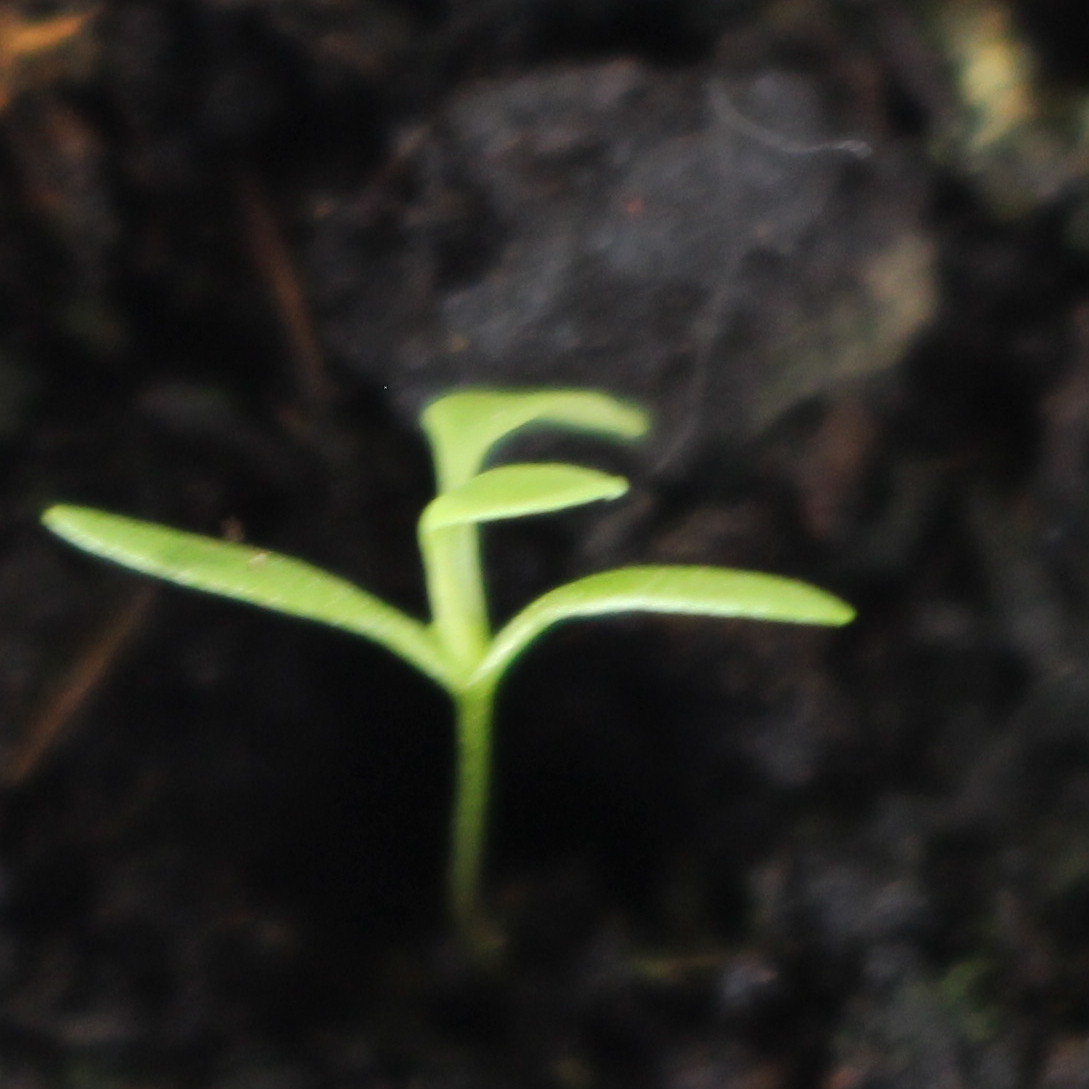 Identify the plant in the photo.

Papaver rhoeas
